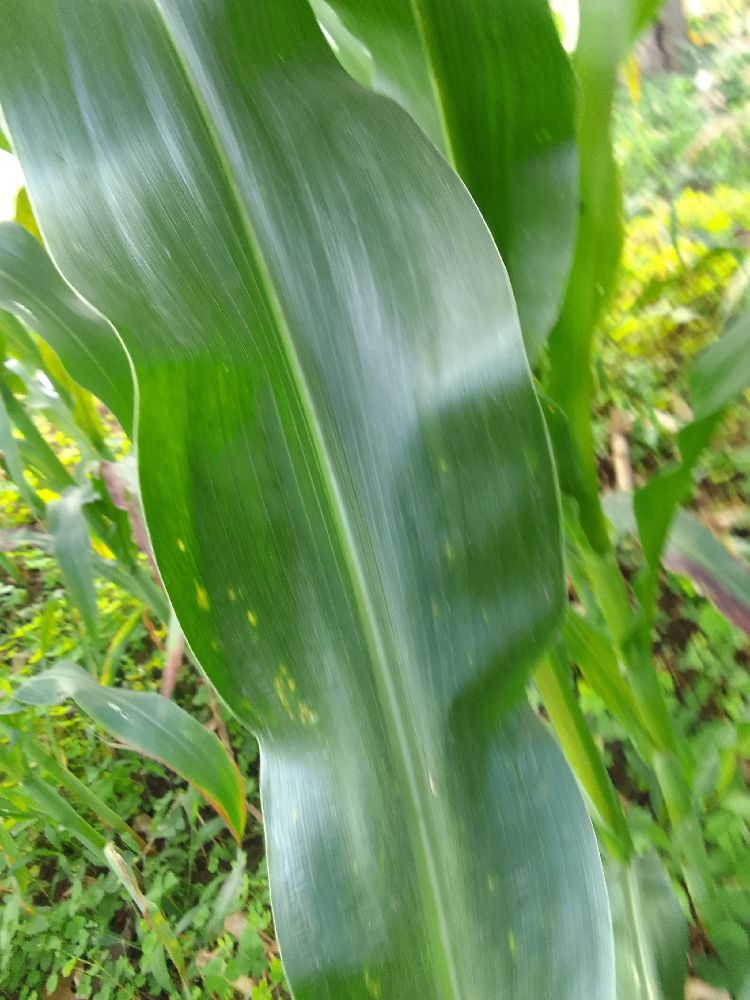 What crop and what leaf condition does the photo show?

maize, healthy
